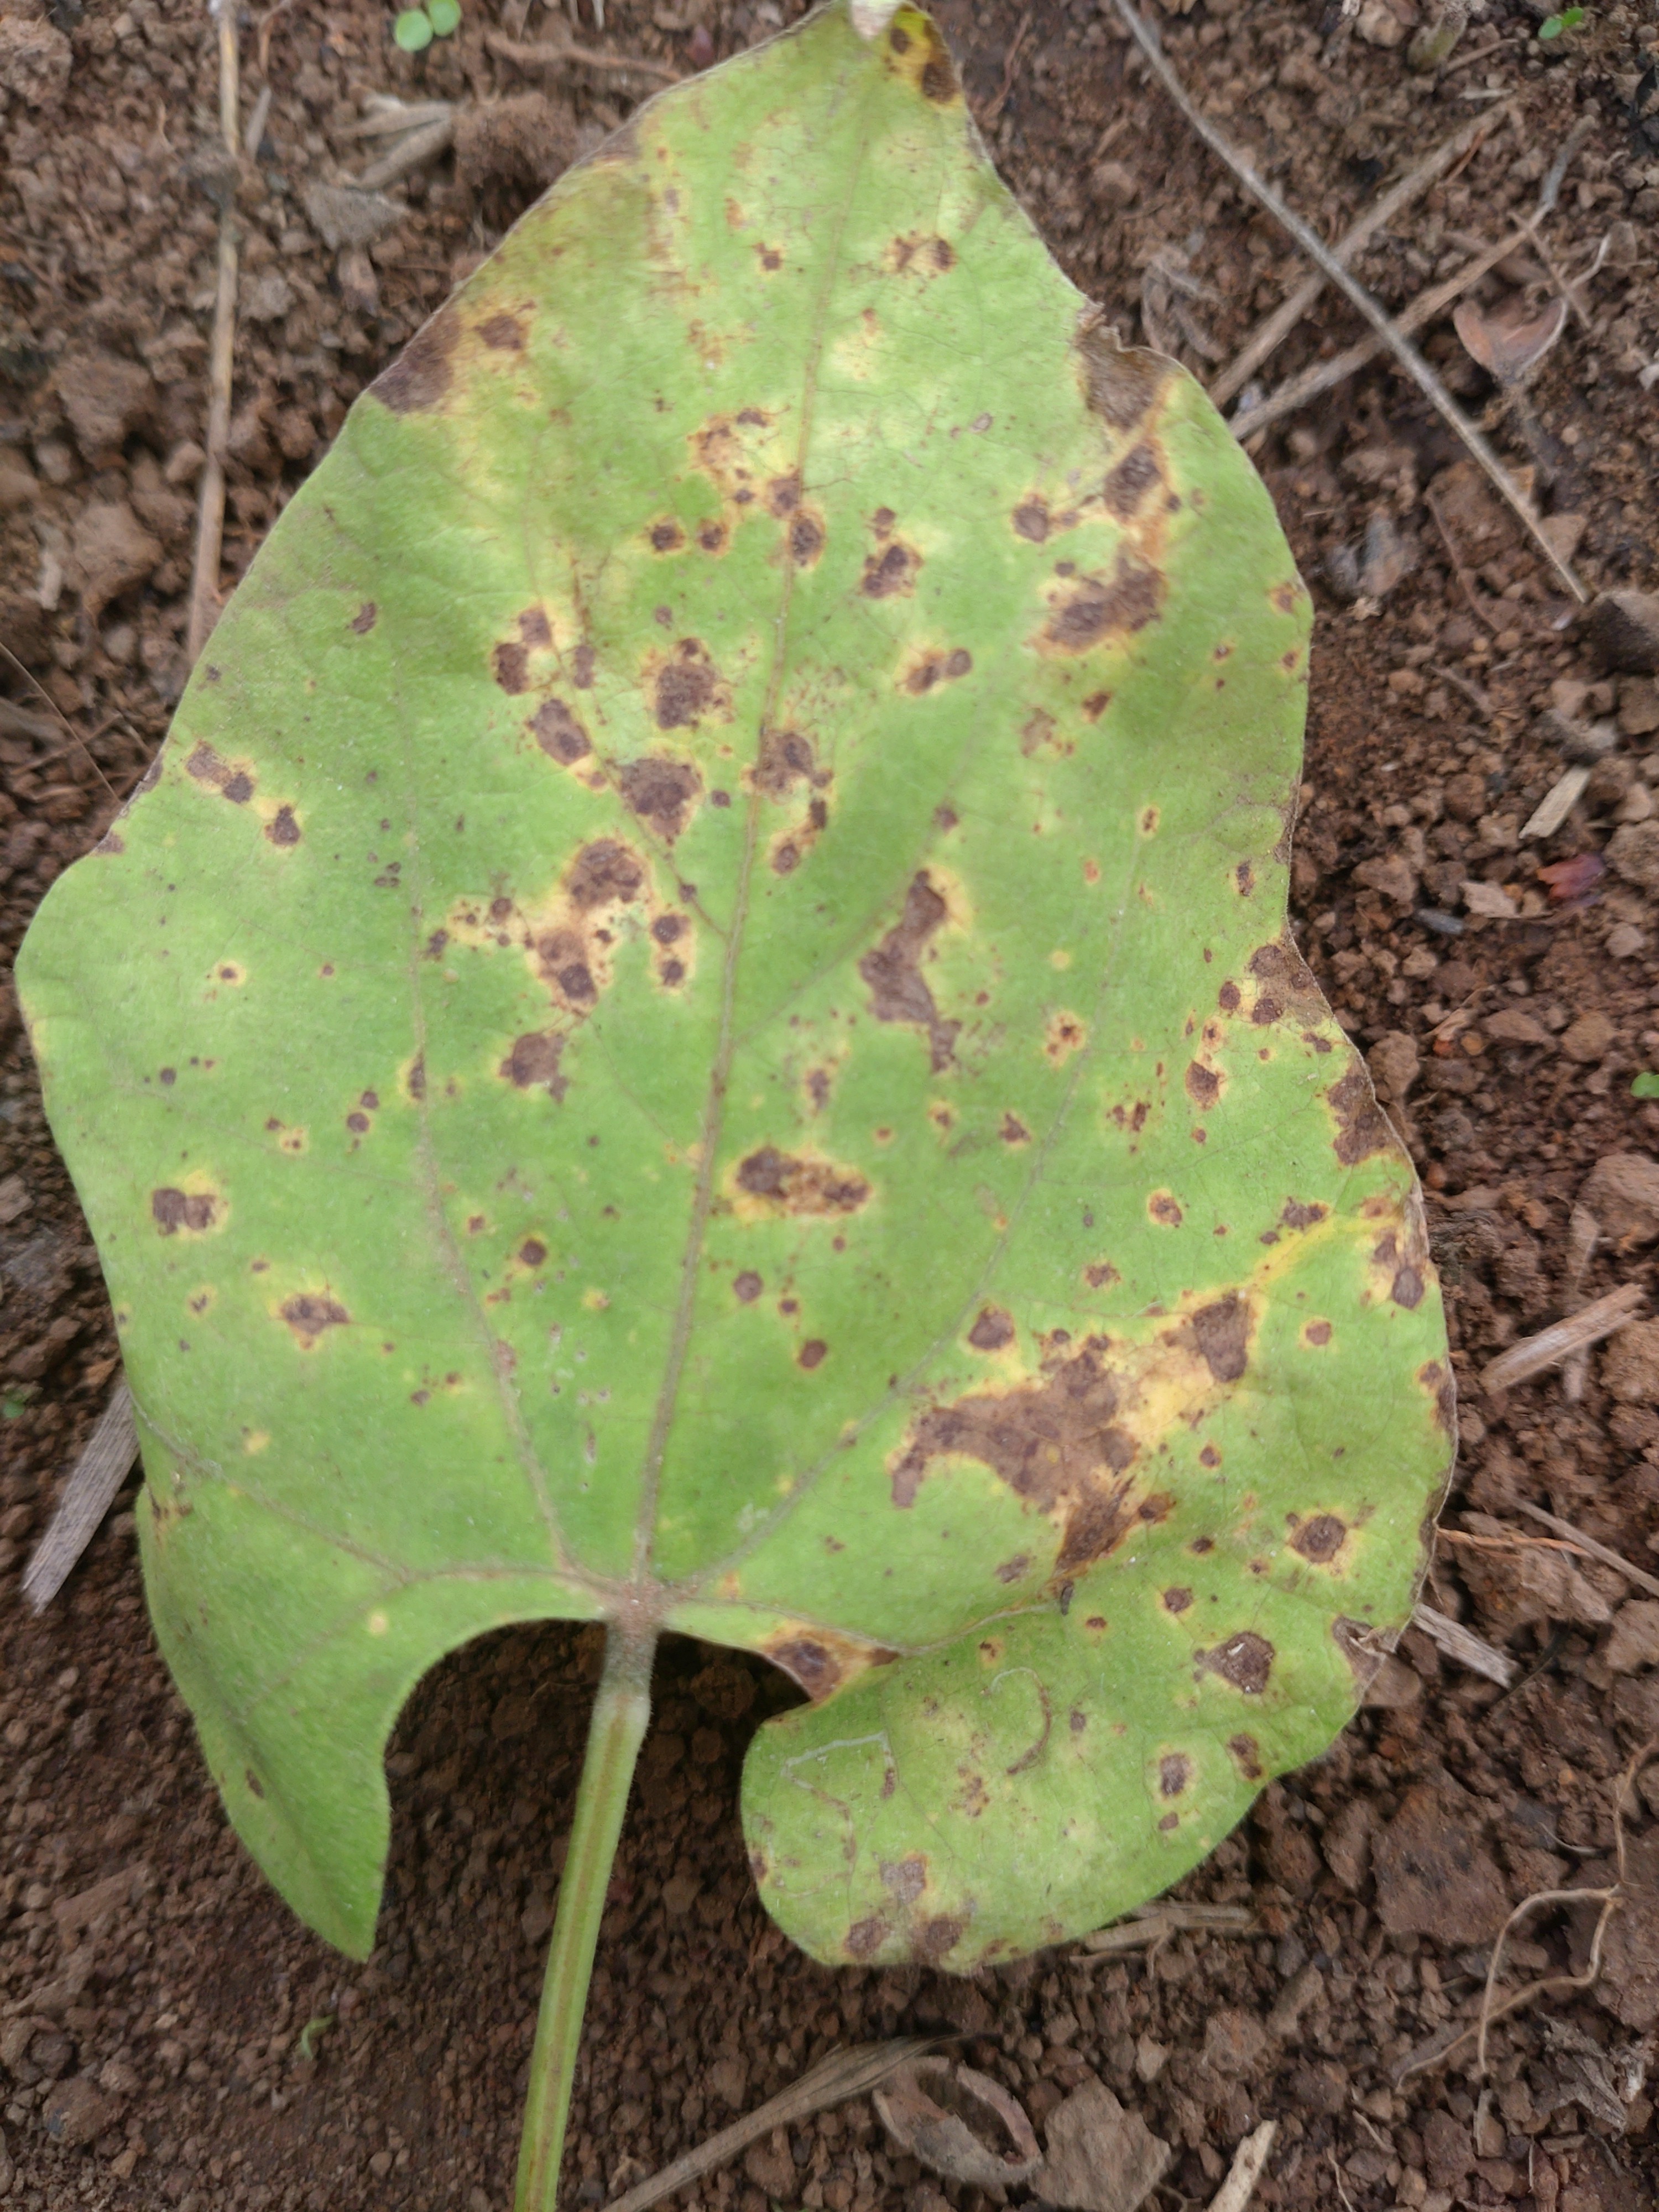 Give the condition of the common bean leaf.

rust
